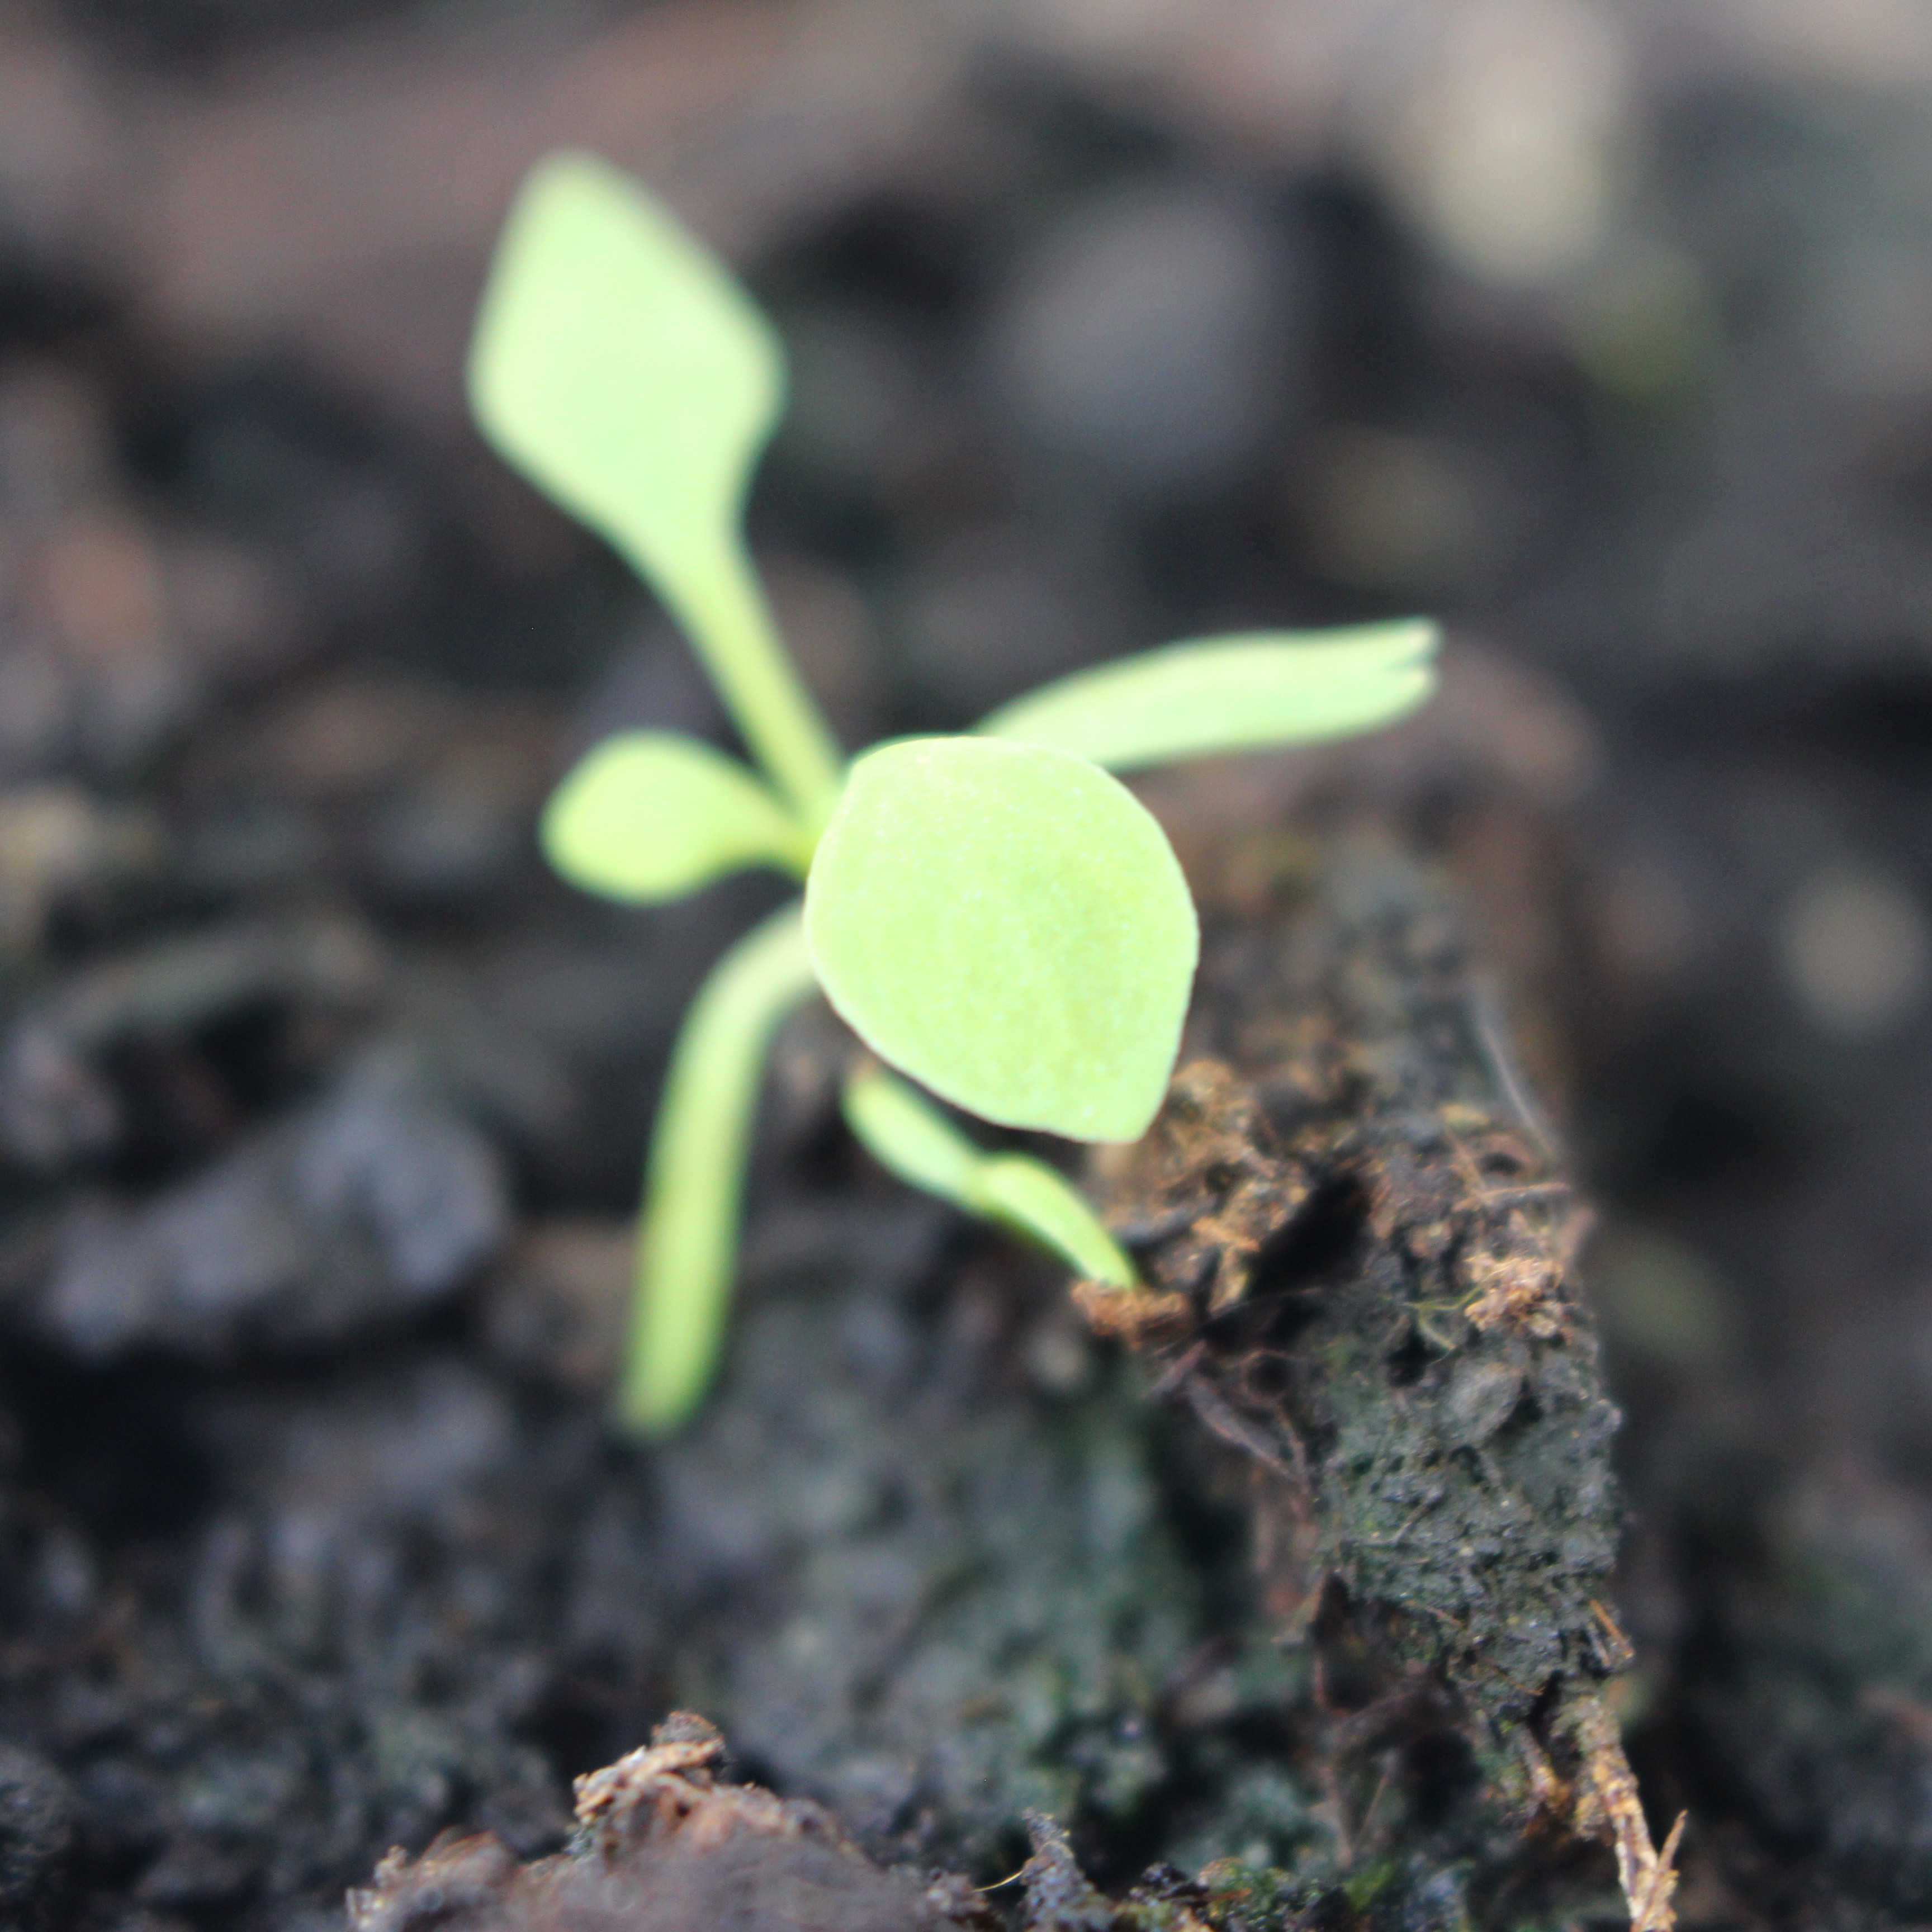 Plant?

Papaver rhoeas
